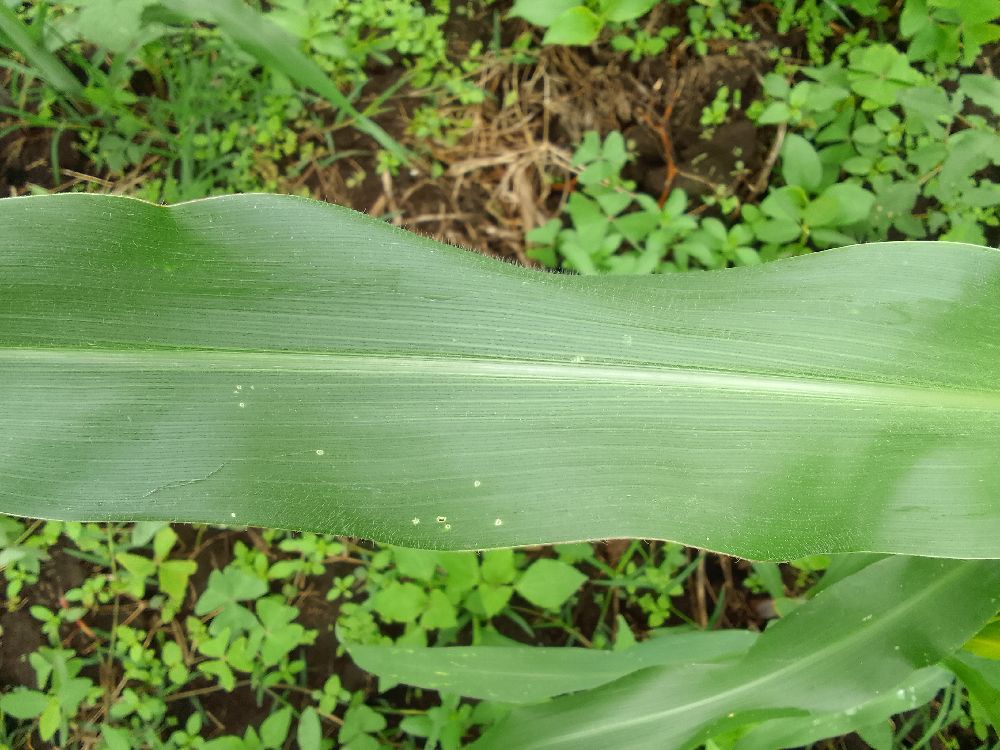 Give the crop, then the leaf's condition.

maize, healthy
